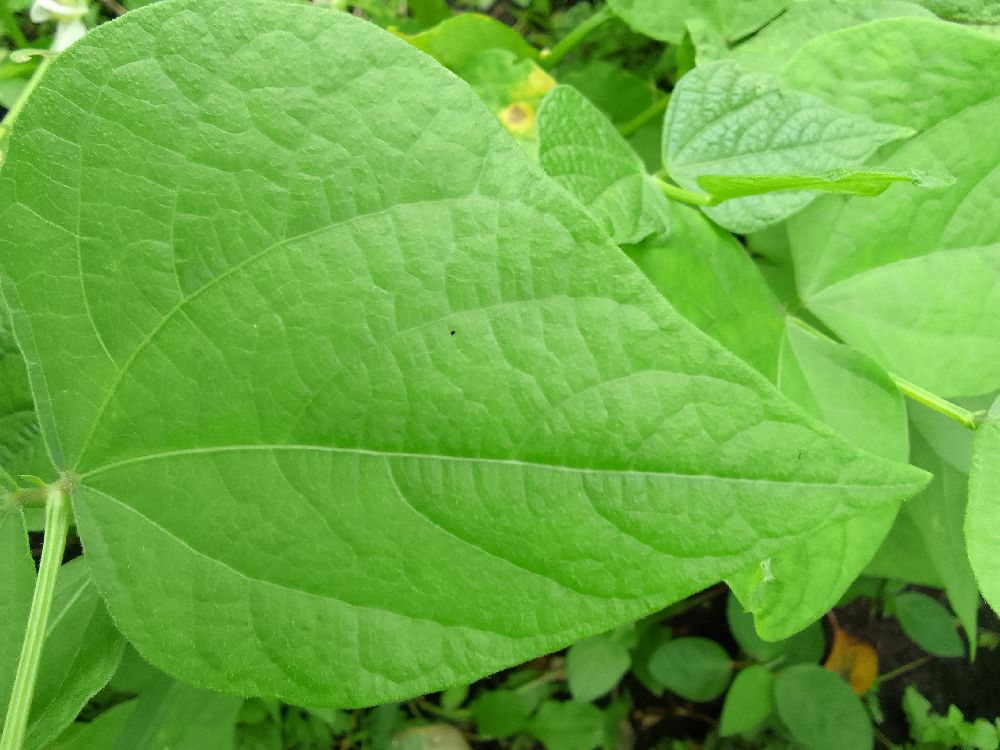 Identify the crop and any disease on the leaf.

common bean, healthy
